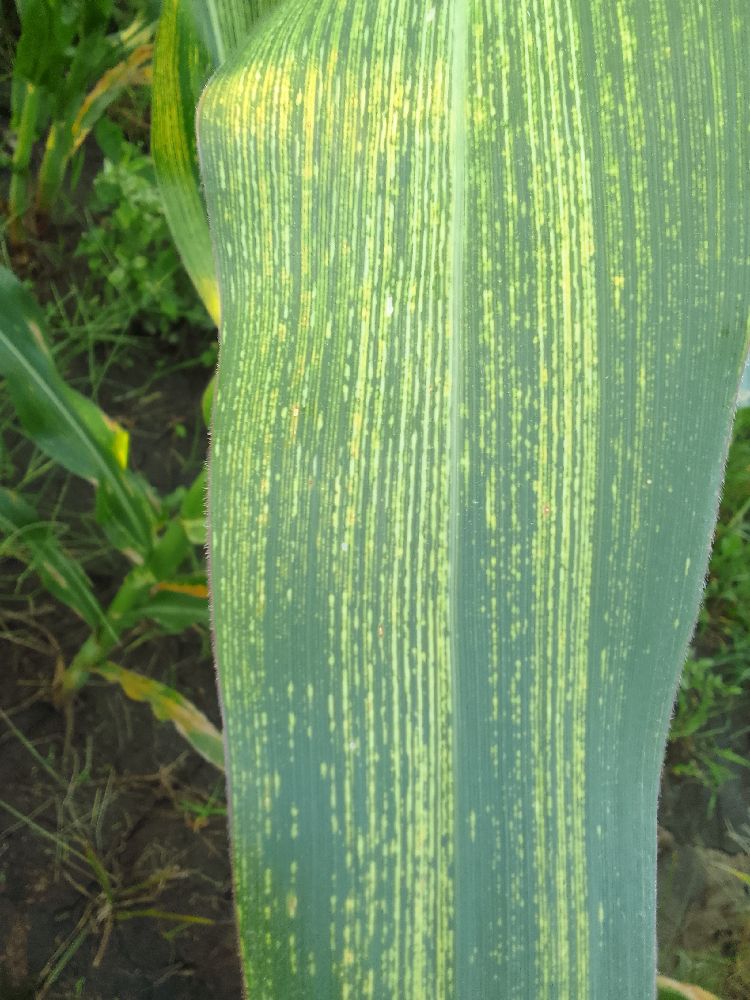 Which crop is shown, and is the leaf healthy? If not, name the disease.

maize, maize streak virus
